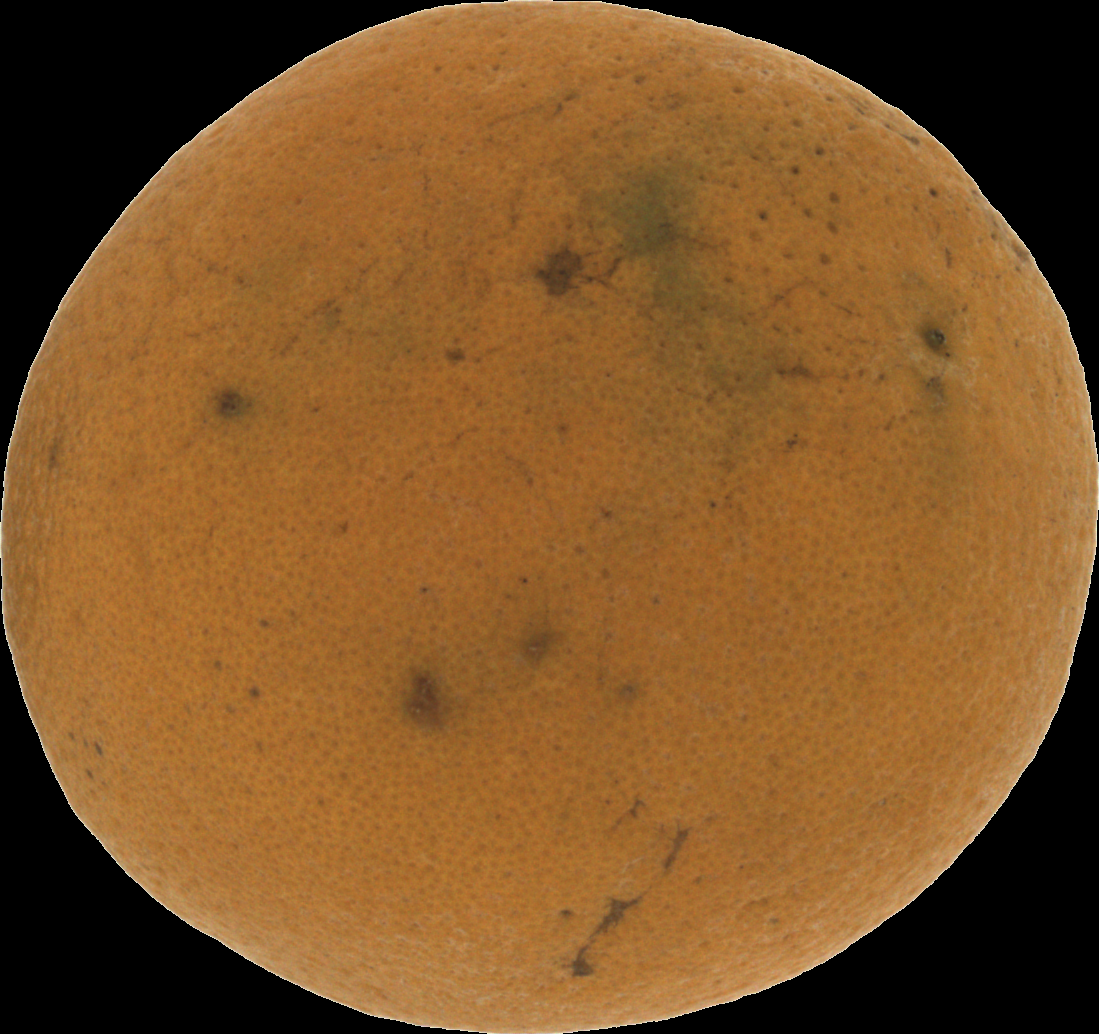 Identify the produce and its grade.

orange, bad
